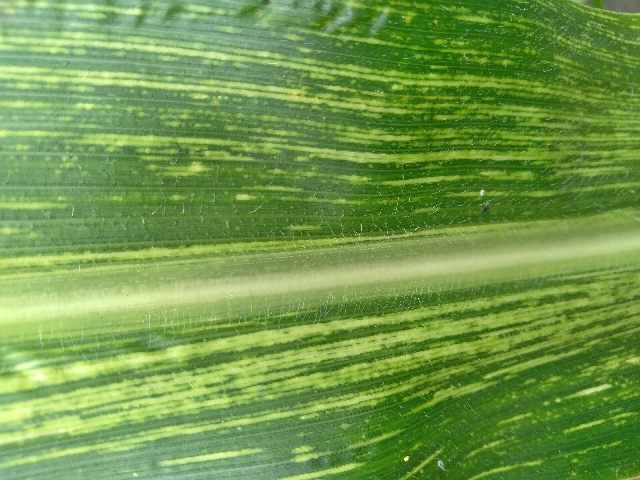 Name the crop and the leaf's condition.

maize, maize streak virus
